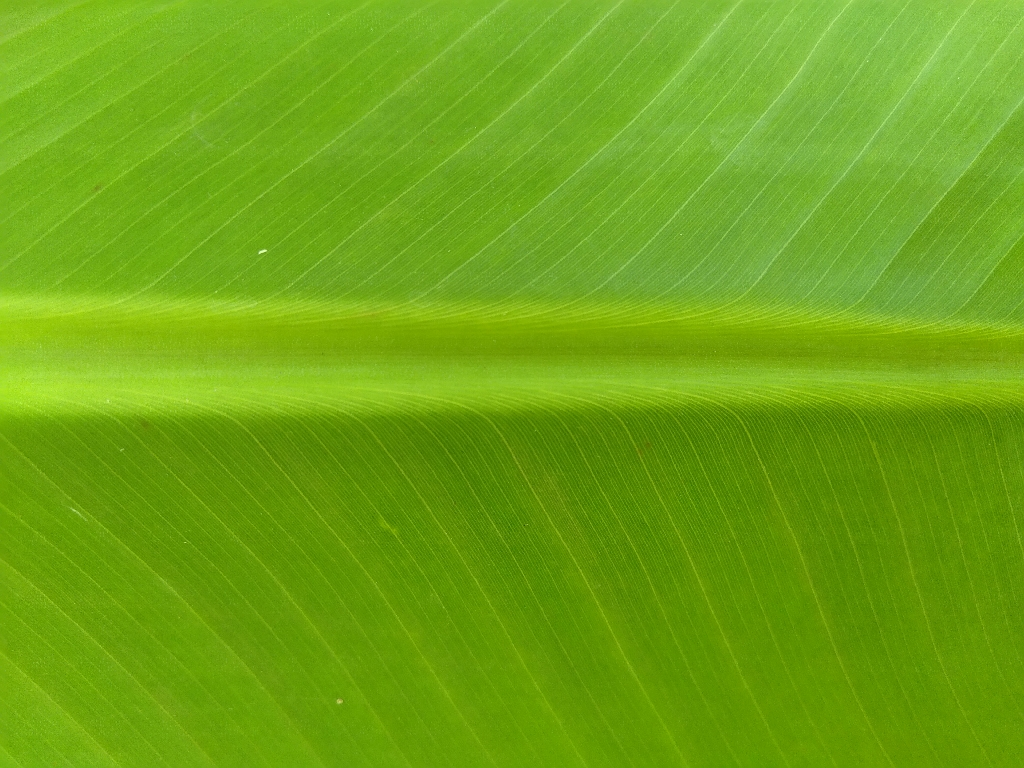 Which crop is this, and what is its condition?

banana, healthy
